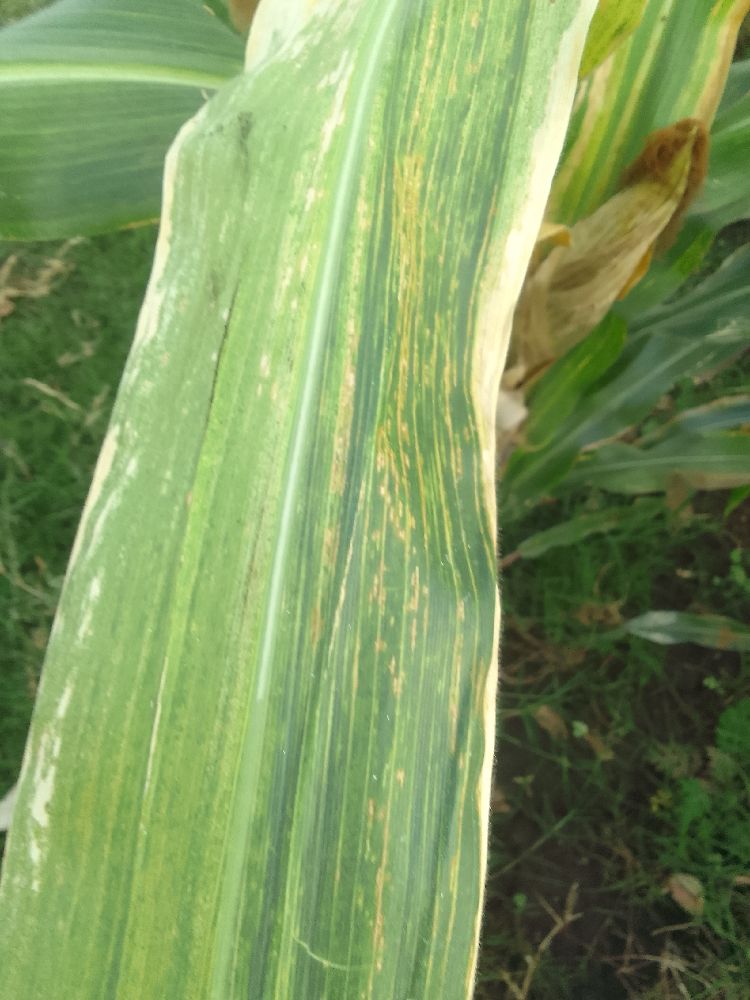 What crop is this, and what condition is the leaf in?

maize, maize lethal necrosis
